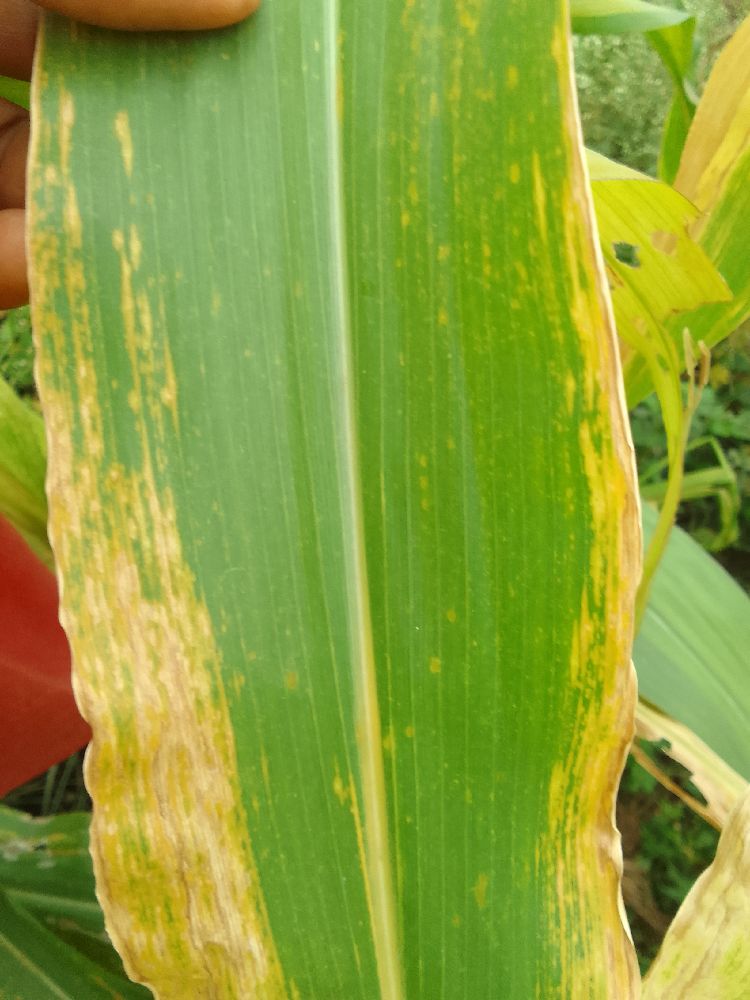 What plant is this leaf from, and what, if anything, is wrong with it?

maize, maize lethal necrosis
